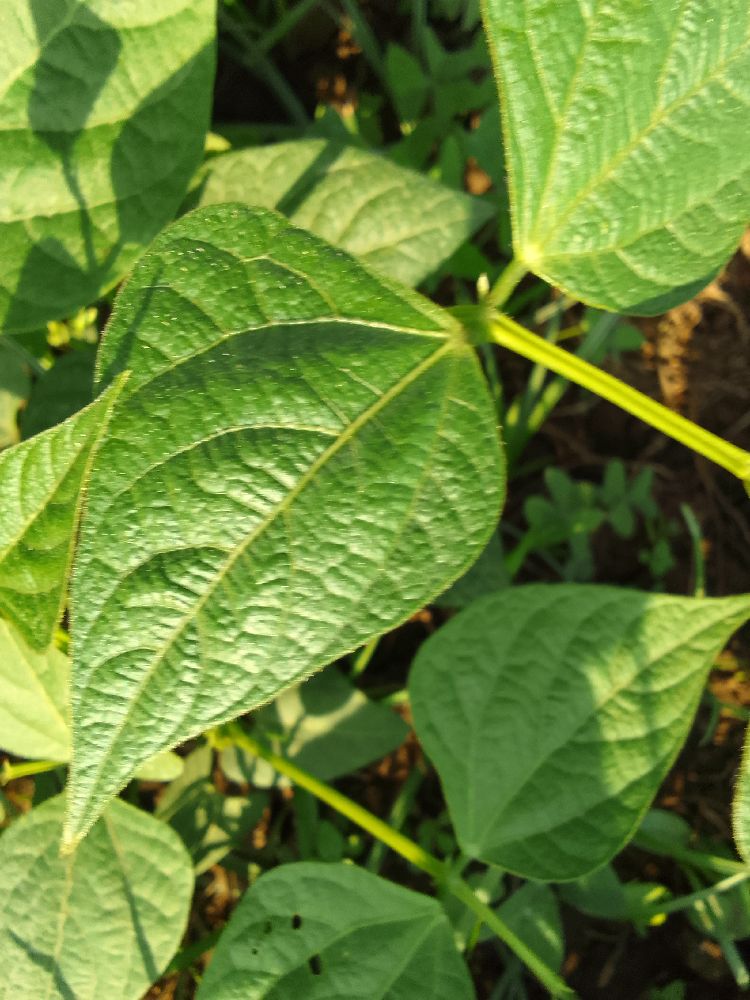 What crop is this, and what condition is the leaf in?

common bean, healthy
